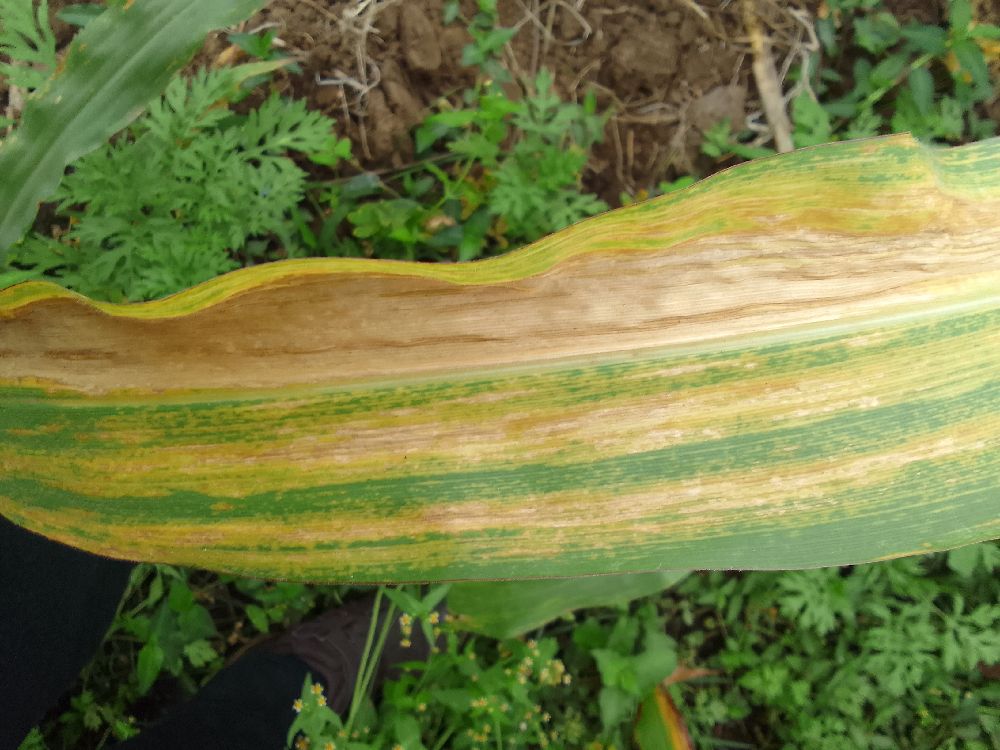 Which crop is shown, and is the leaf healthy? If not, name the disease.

maize, maize lethal necrosis
